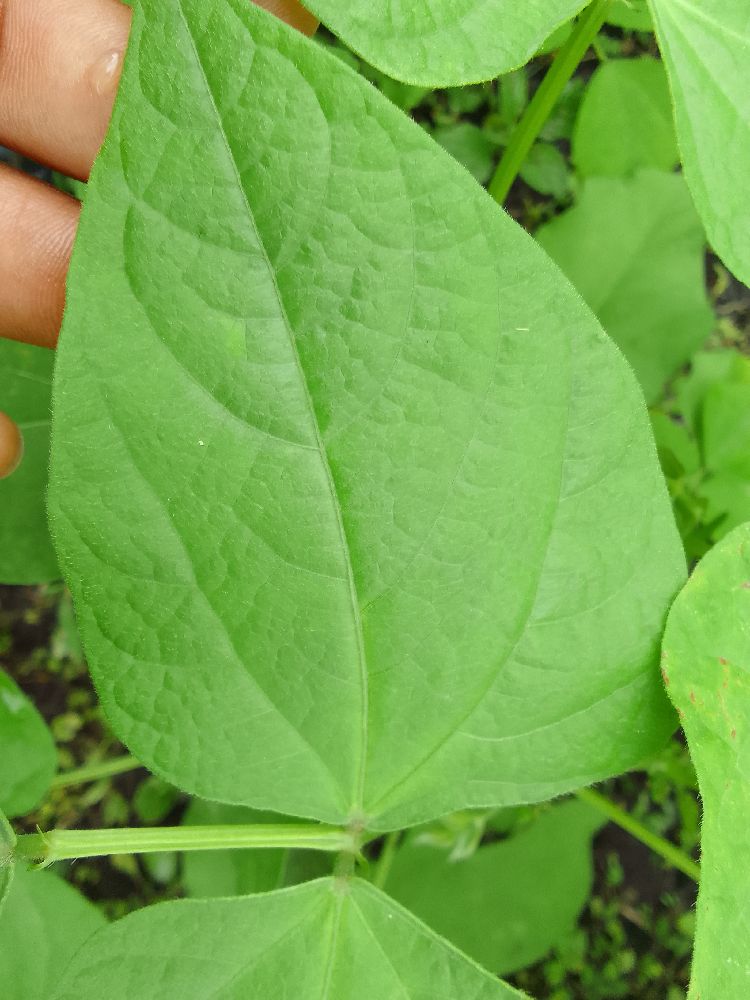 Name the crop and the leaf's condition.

common bean, healthy
